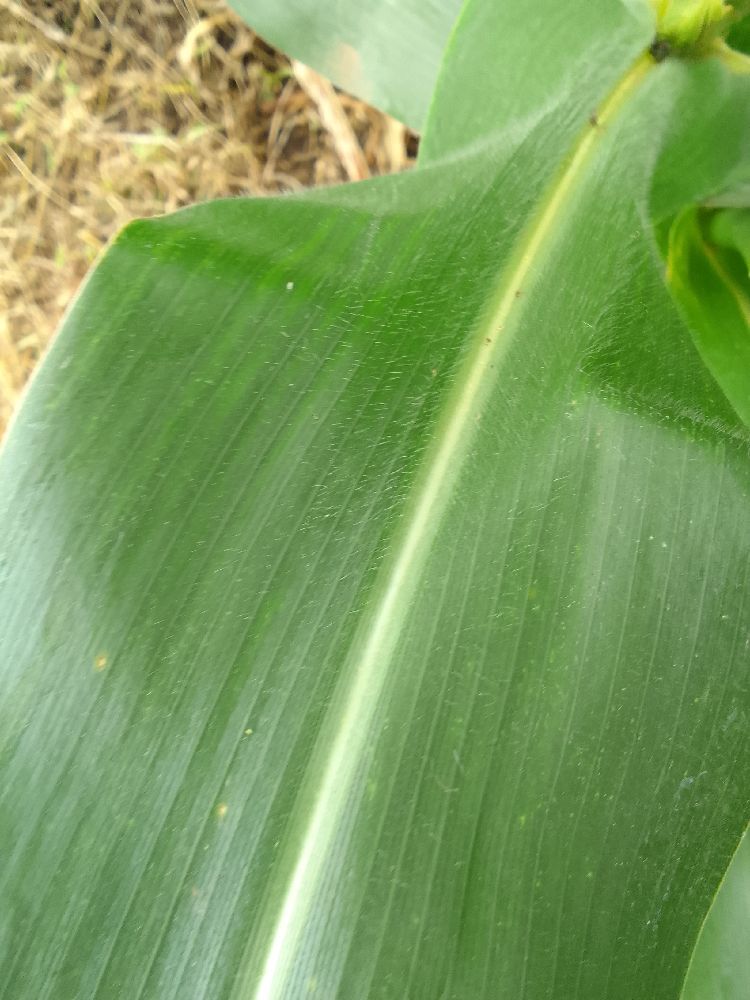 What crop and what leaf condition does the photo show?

maize, healthy
